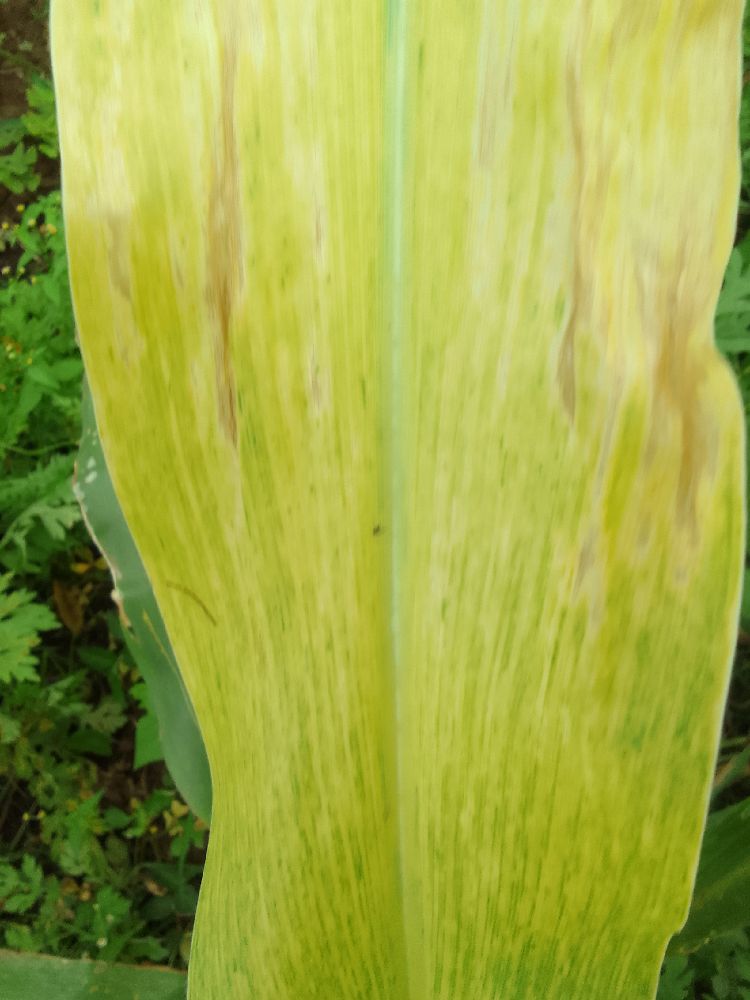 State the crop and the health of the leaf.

maize, maize lethal necrosis
